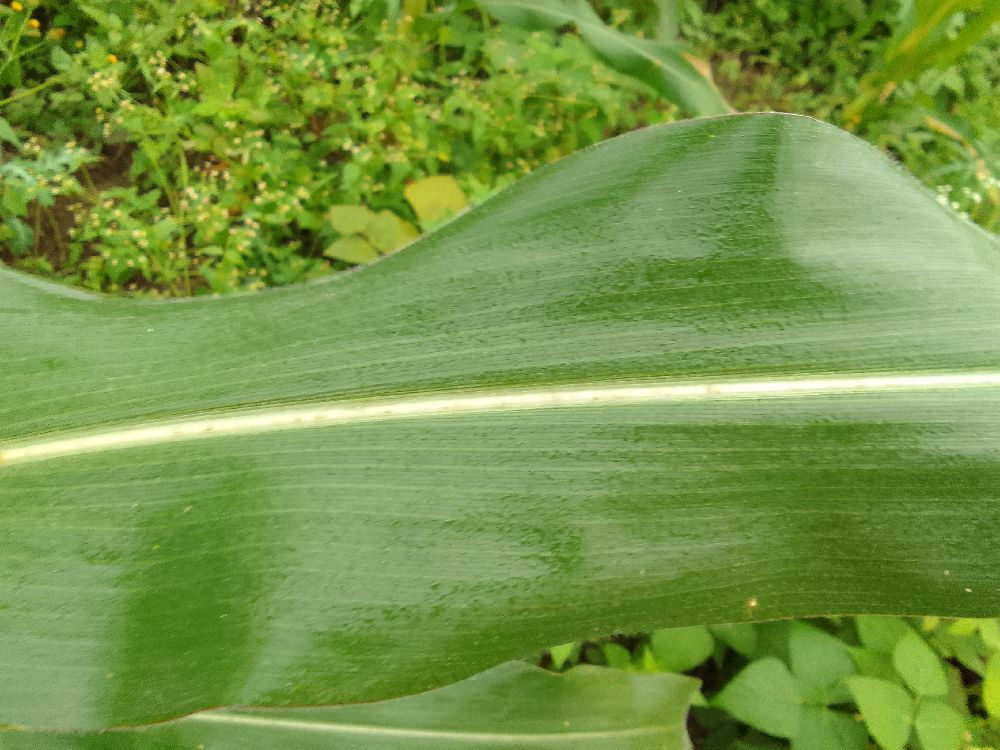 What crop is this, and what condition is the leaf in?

maize, healthy
